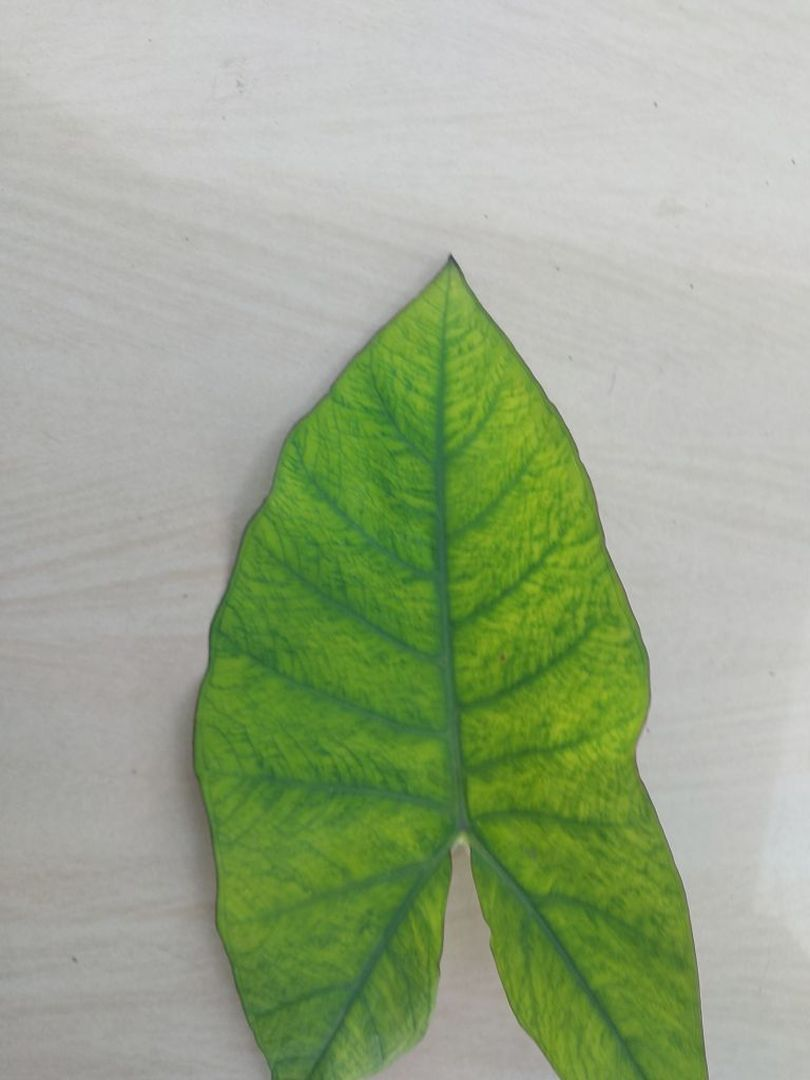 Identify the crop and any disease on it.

taro, mosaic
